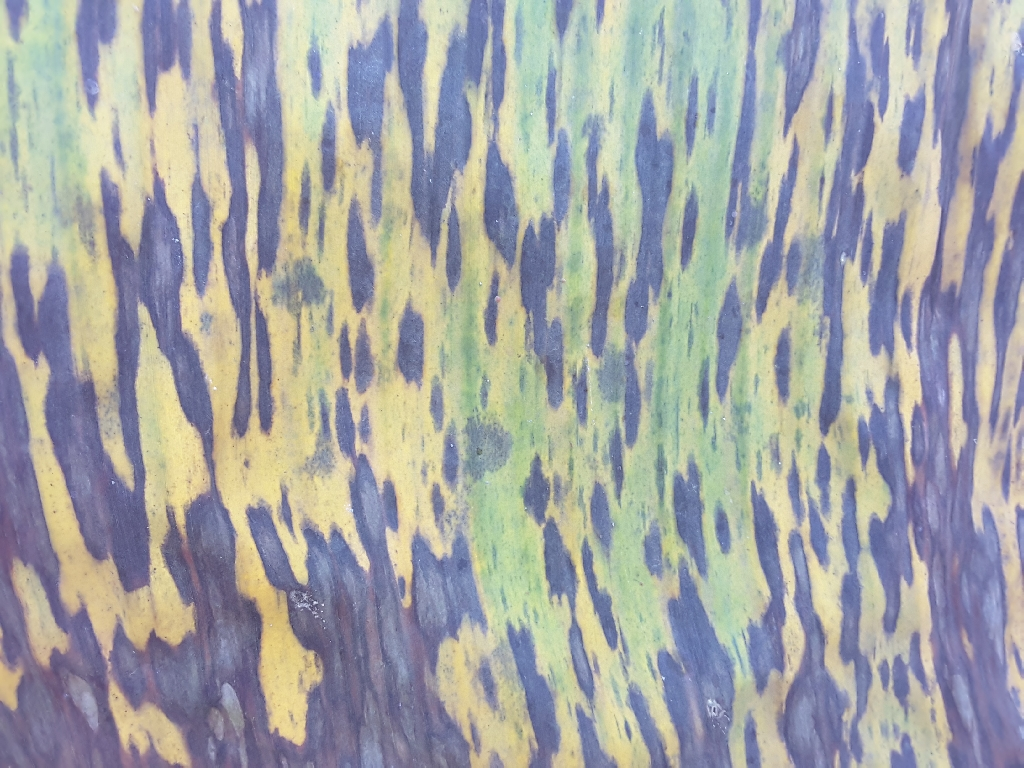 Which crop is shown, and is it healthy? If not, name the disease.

banana, black sigatoka
